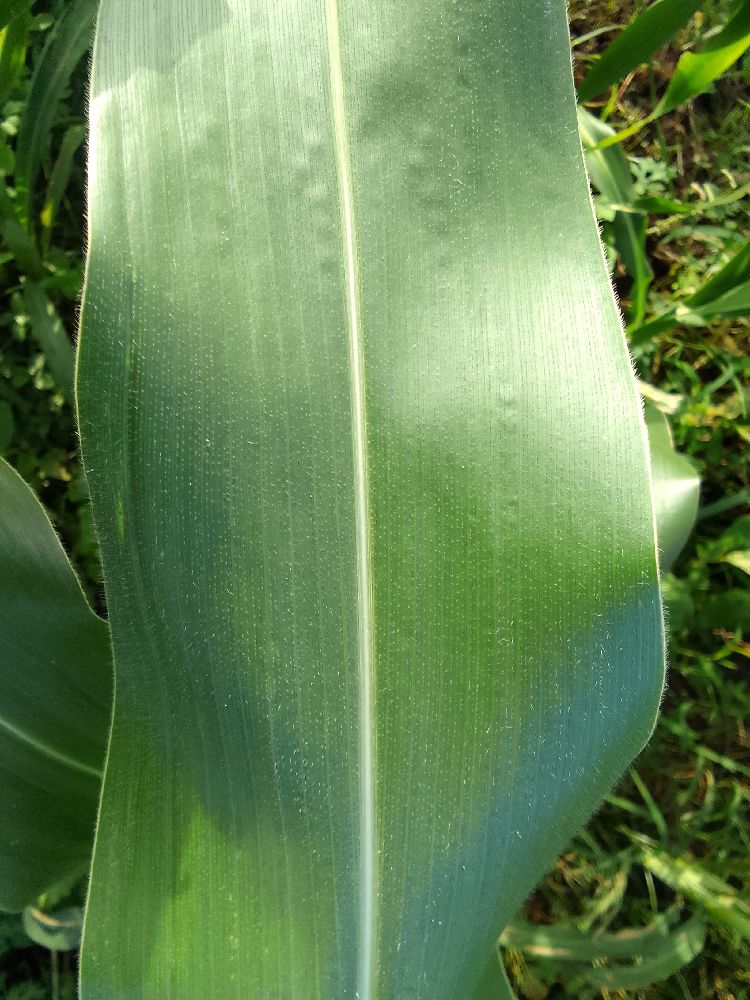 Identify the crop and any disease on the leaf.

maize, healthy
